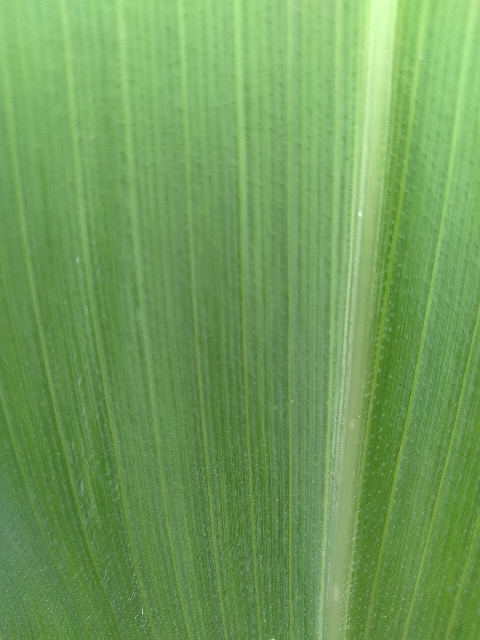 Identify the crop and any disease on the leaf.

maize, healthy
